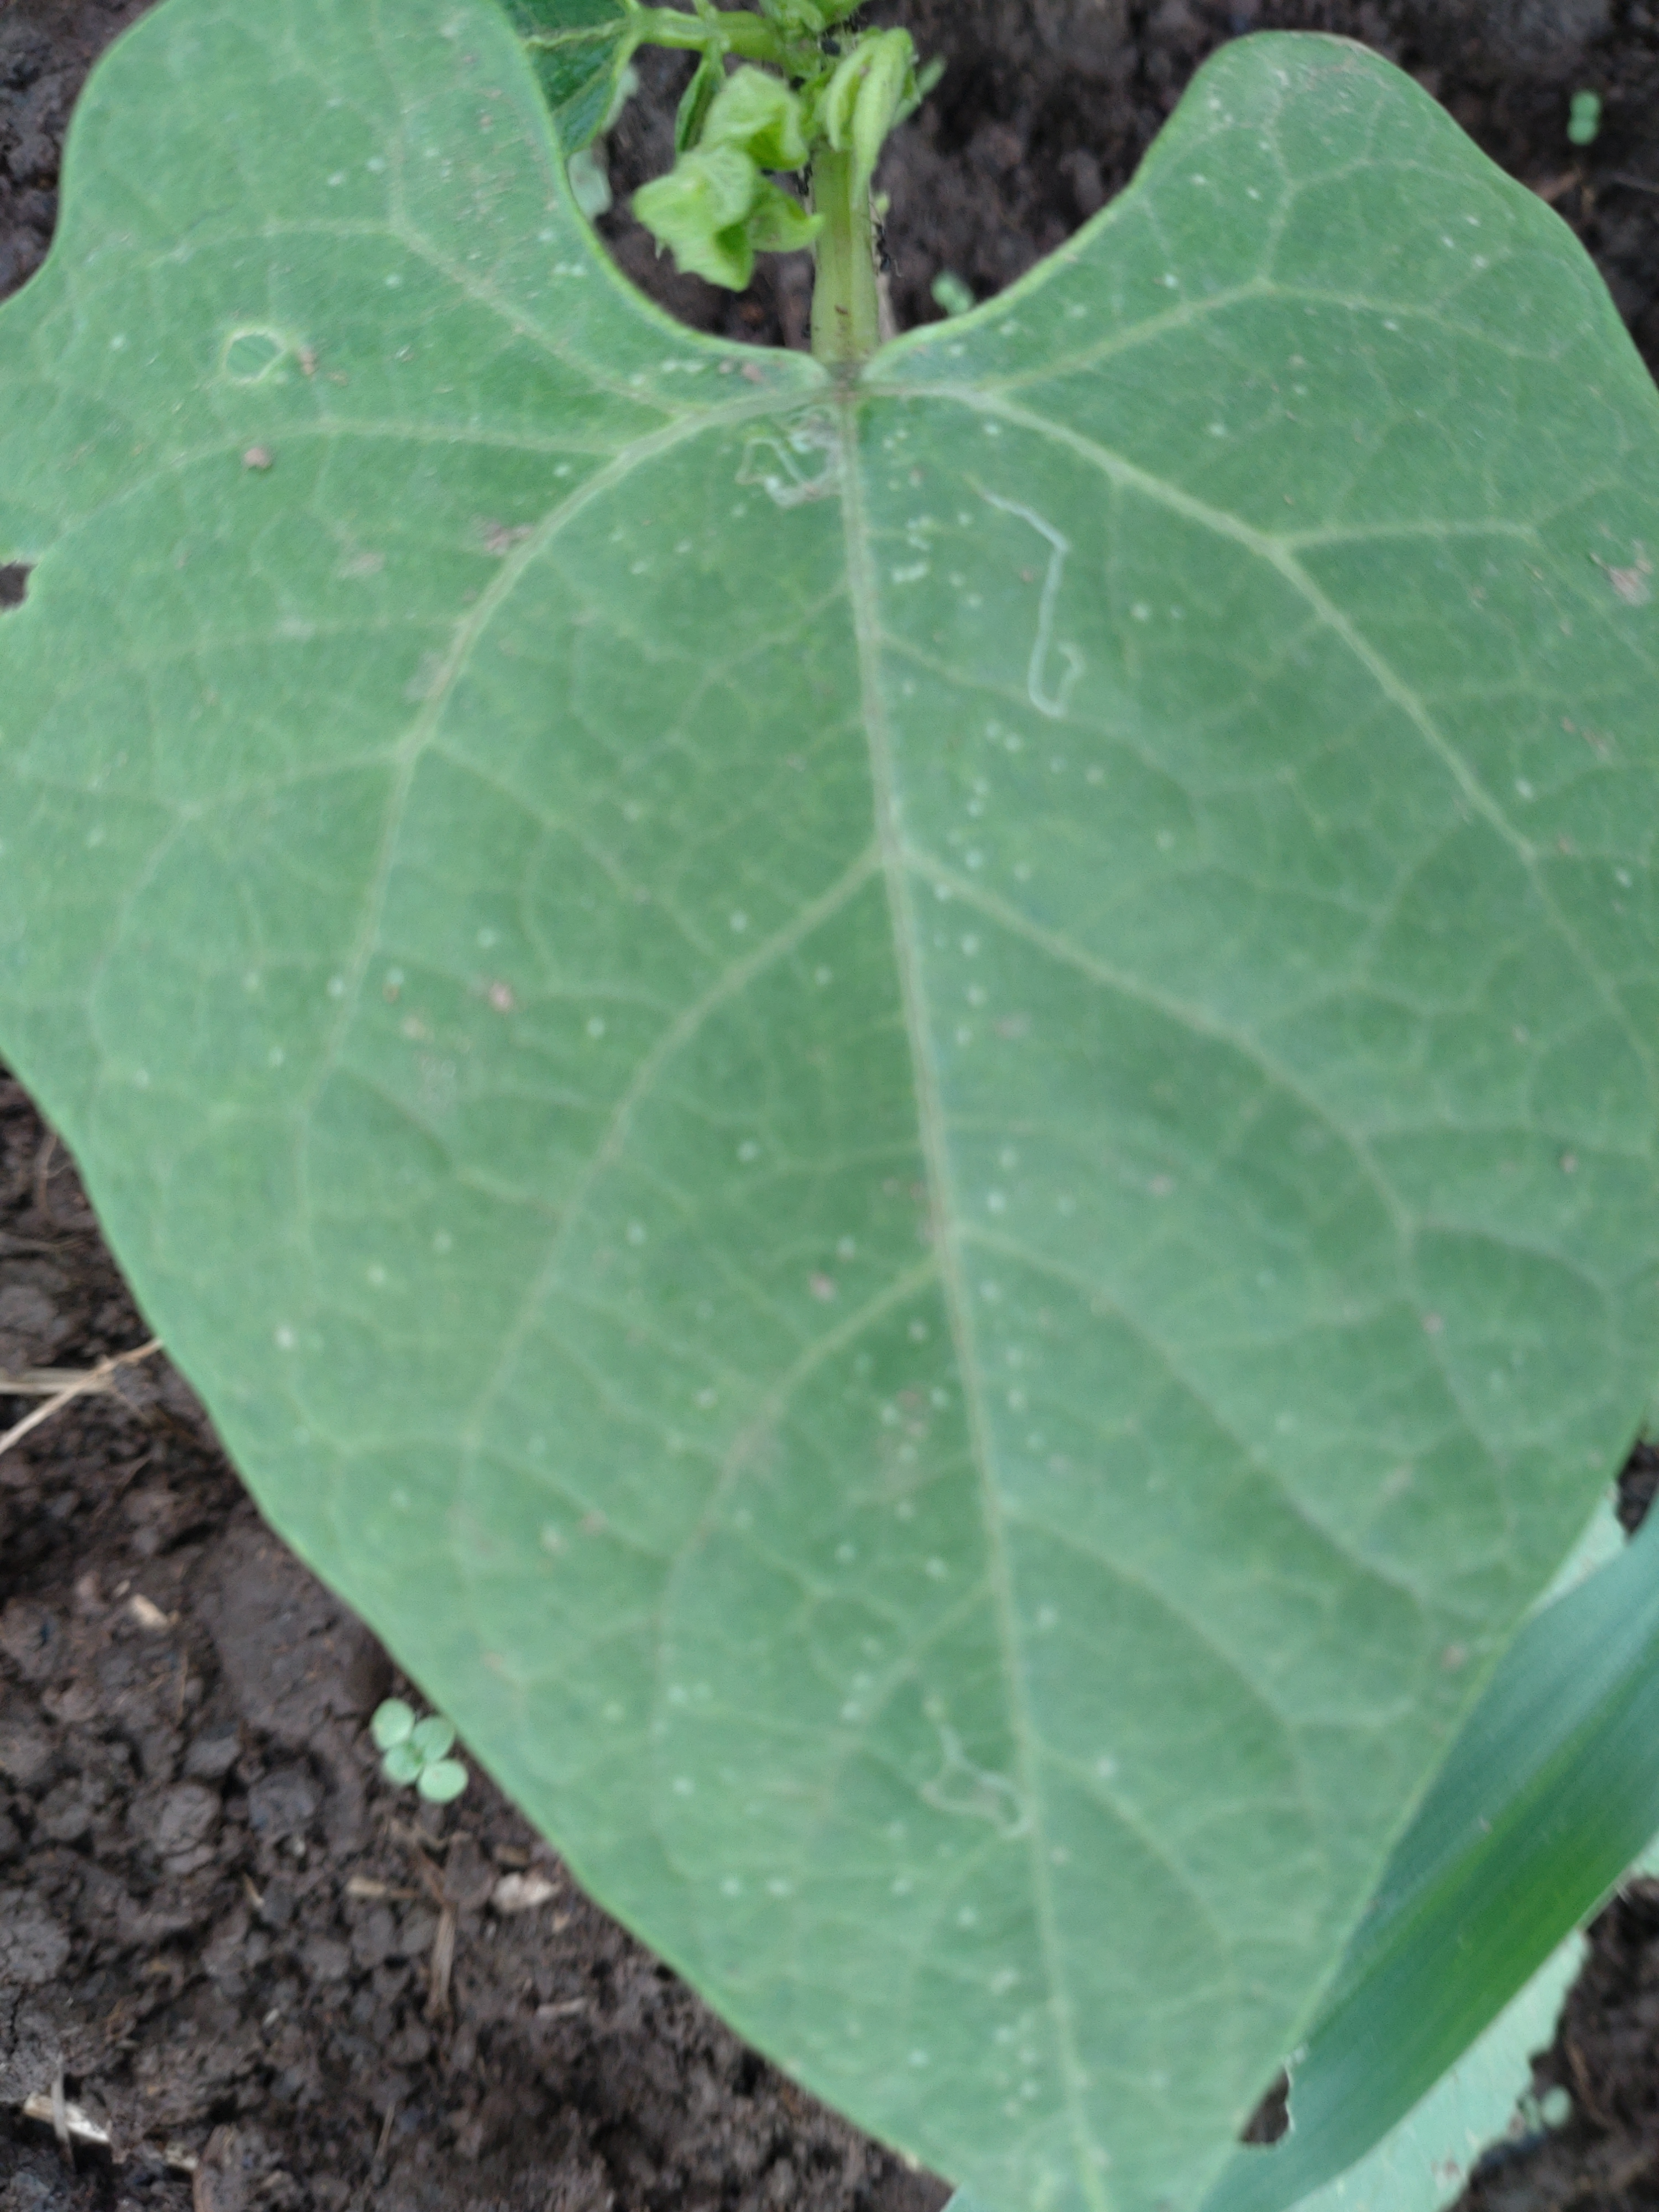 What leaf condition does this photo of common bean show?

healthy
